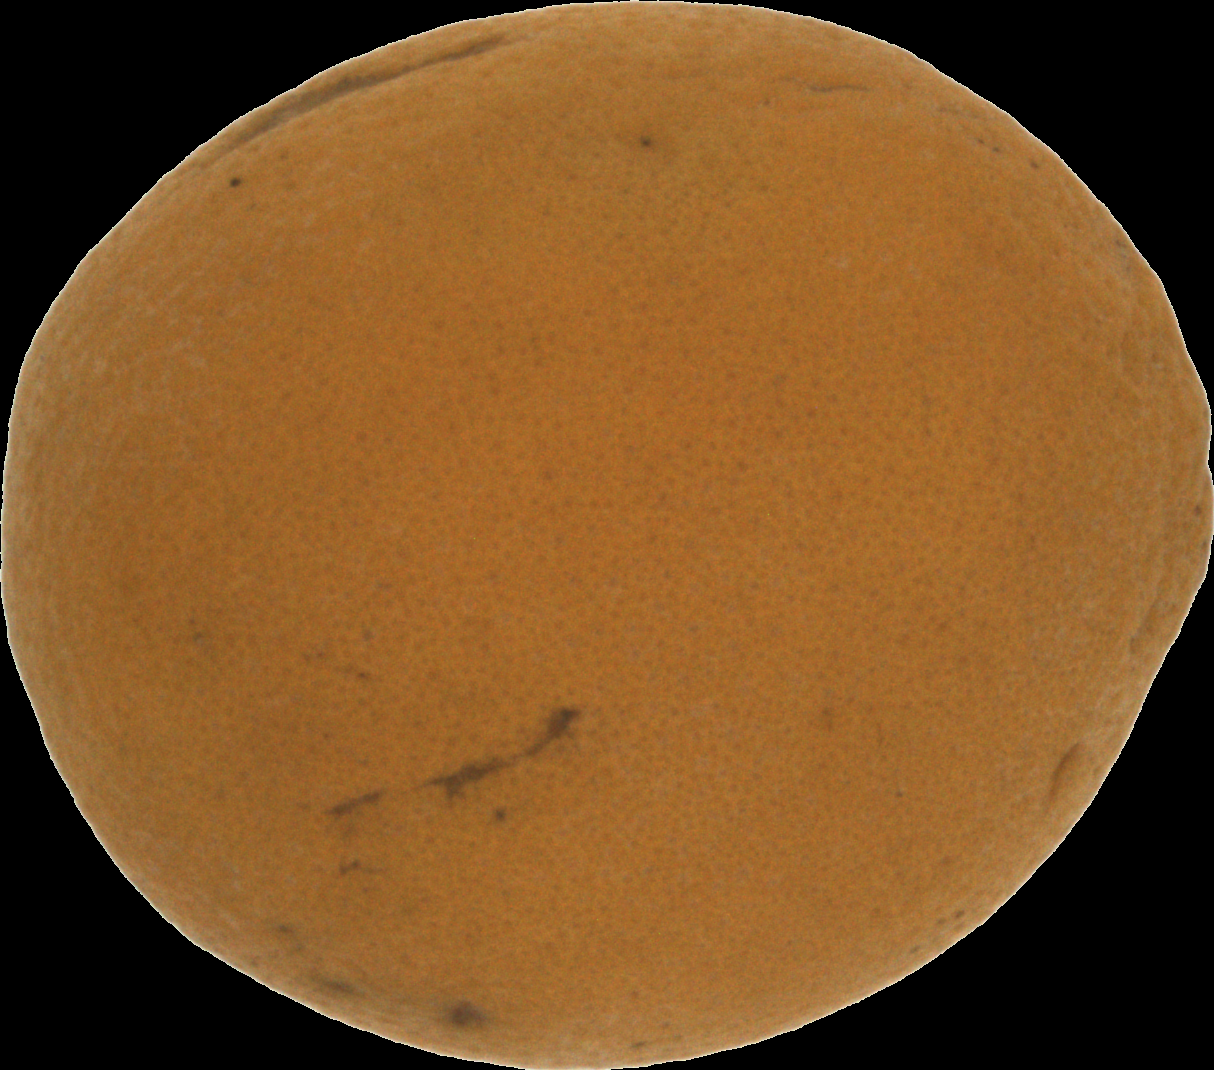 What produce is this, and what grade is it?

orange, bad
